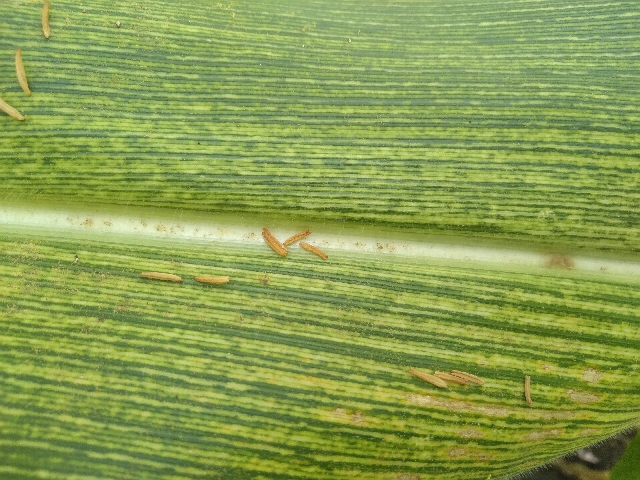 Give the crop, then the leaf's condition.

maize, maize streak virus
